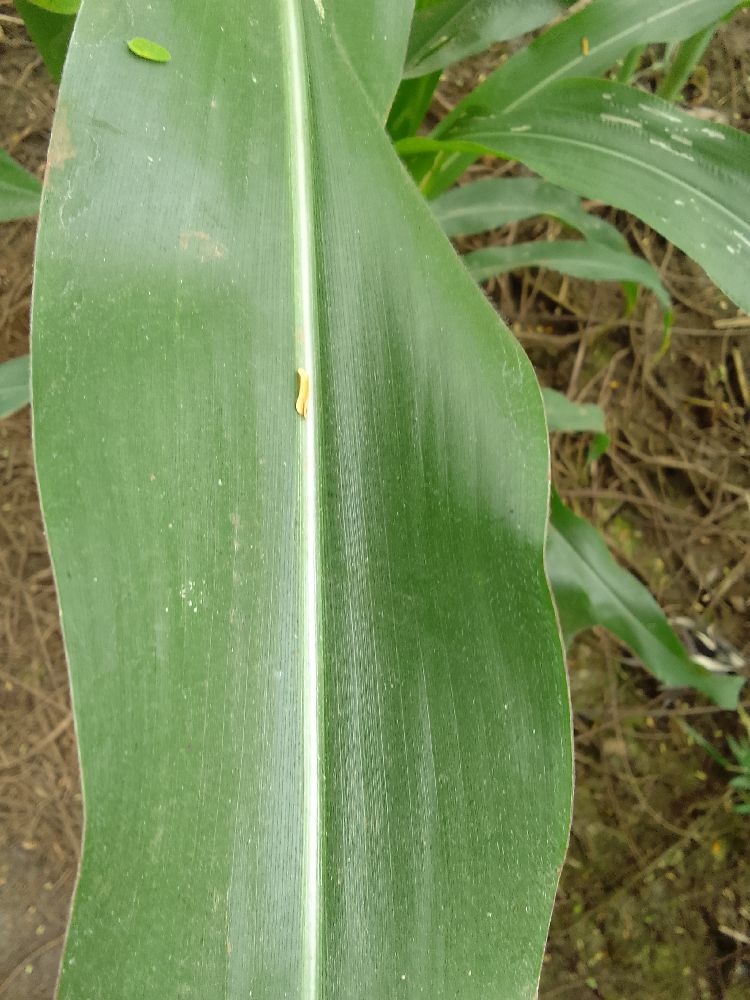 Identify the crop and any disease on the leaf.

maize, healthy
